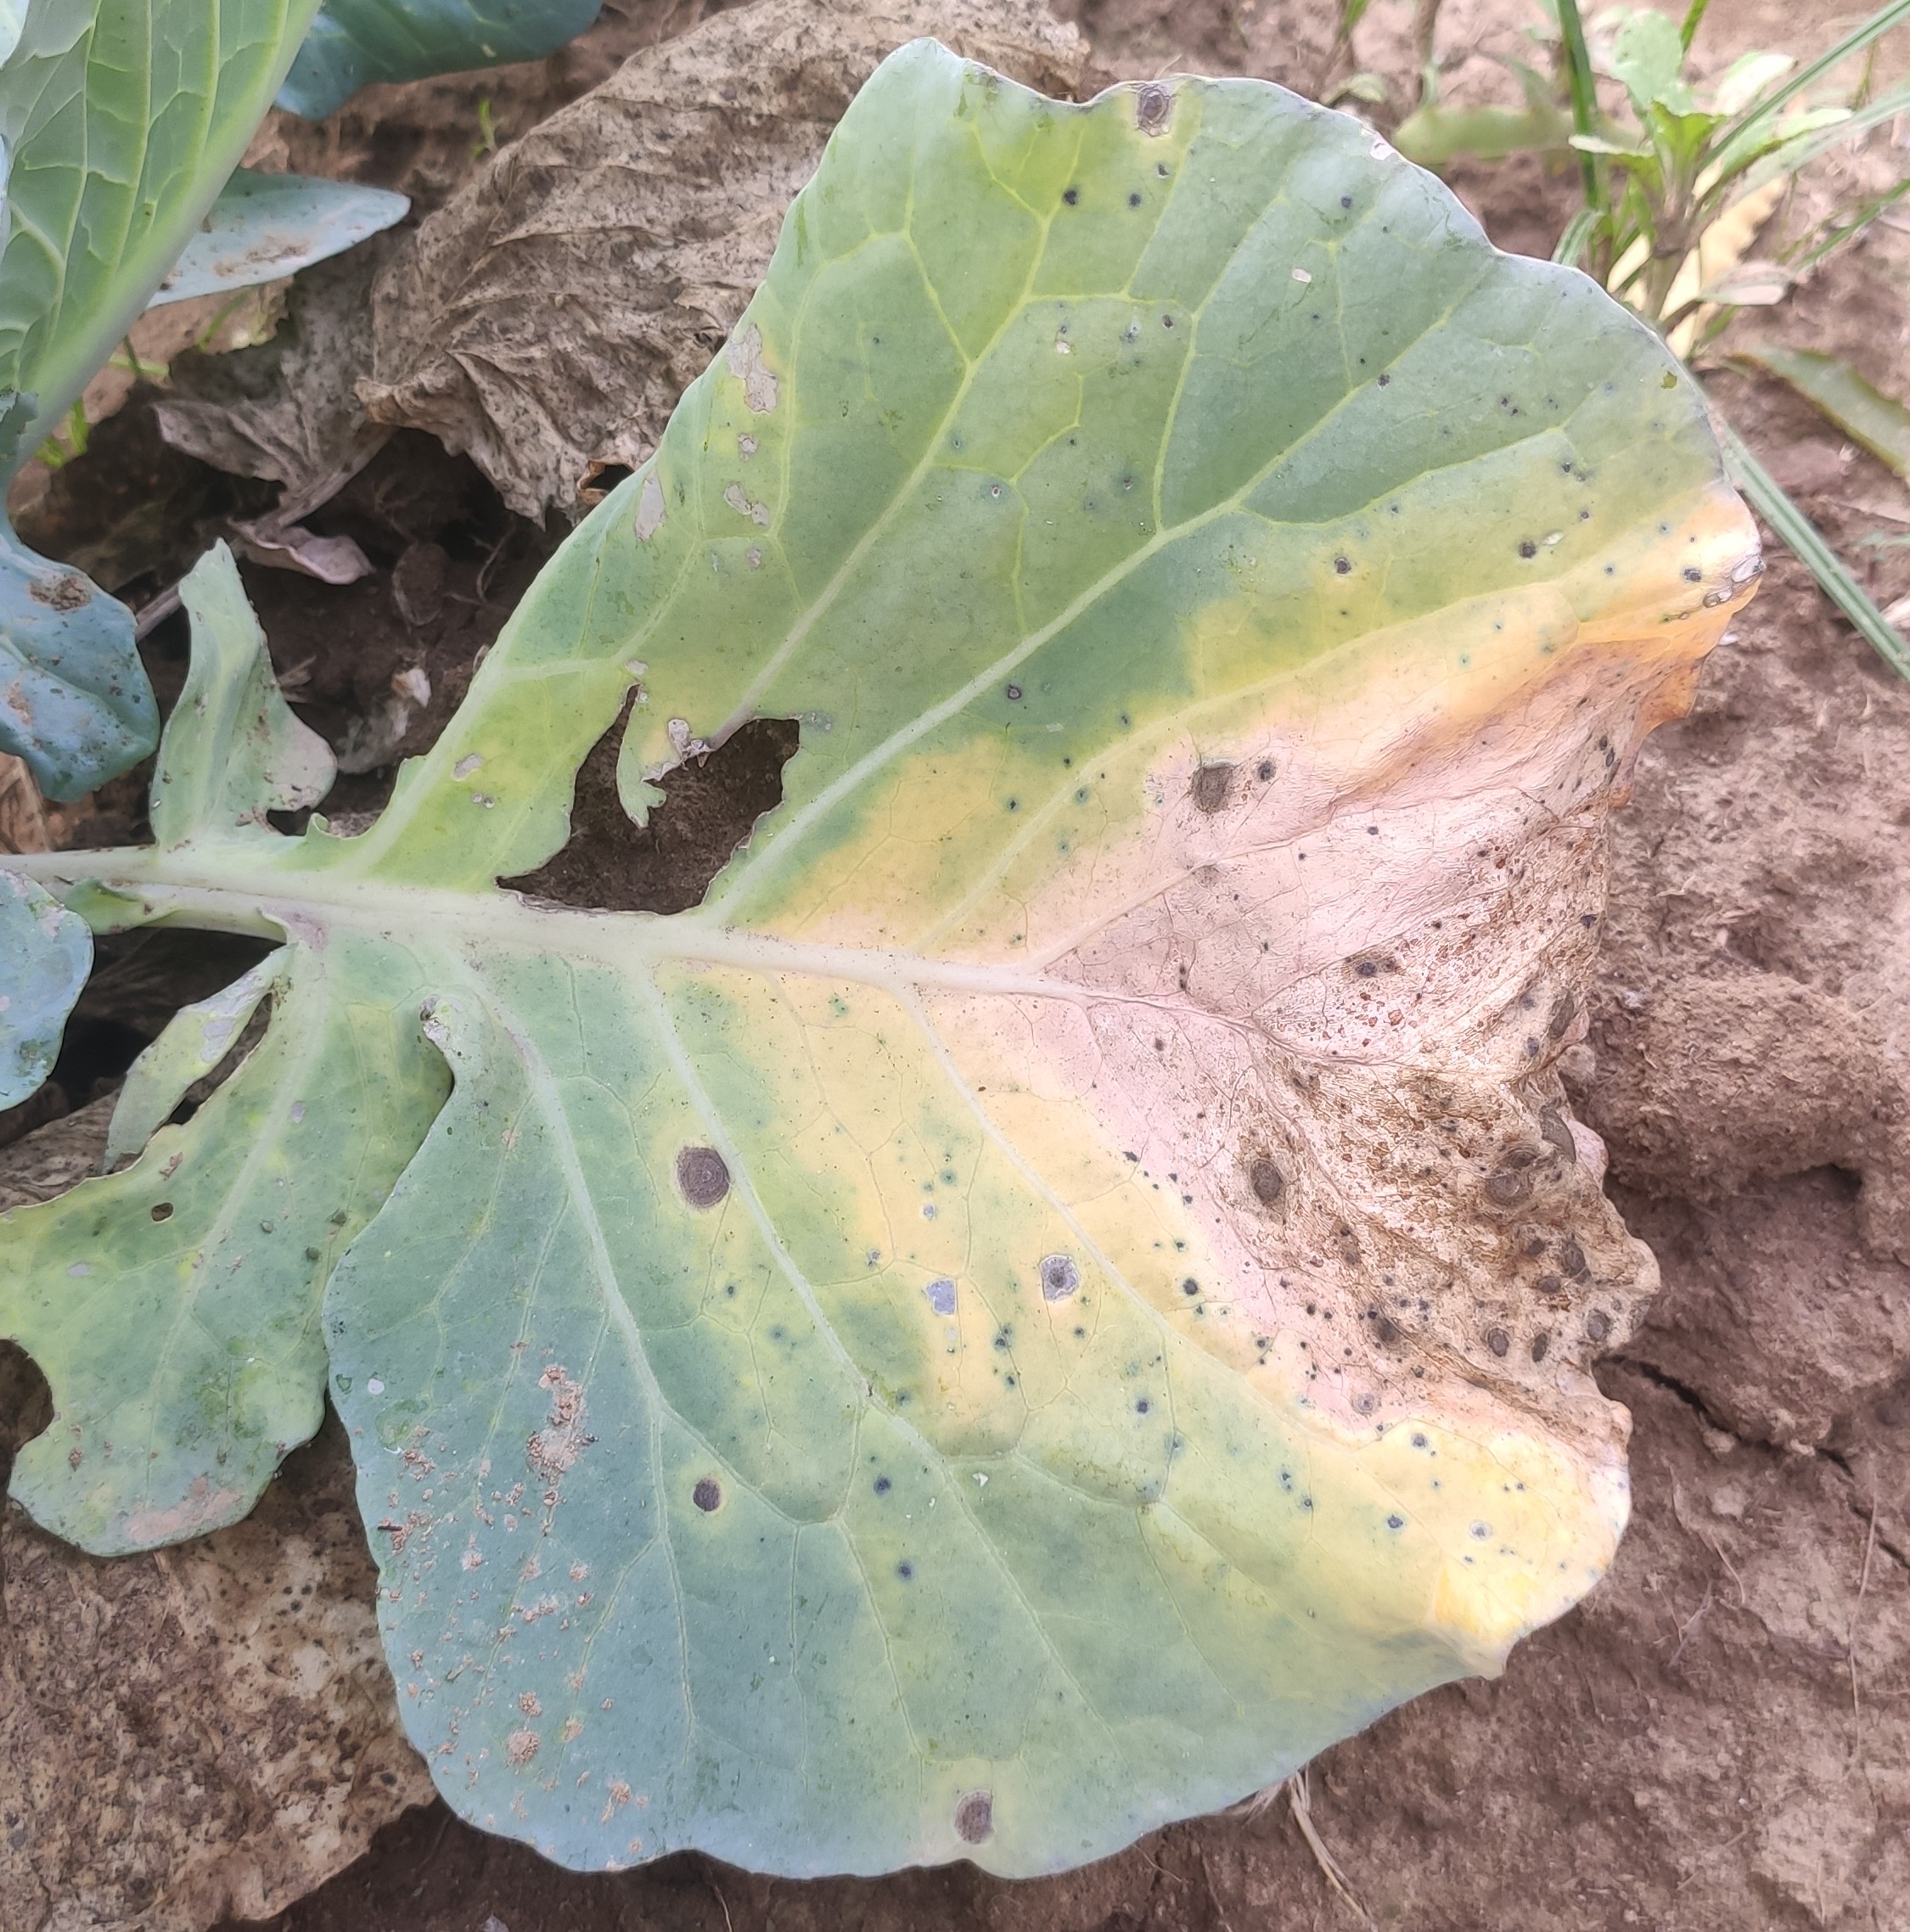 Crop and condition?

cabbage, alternaria
